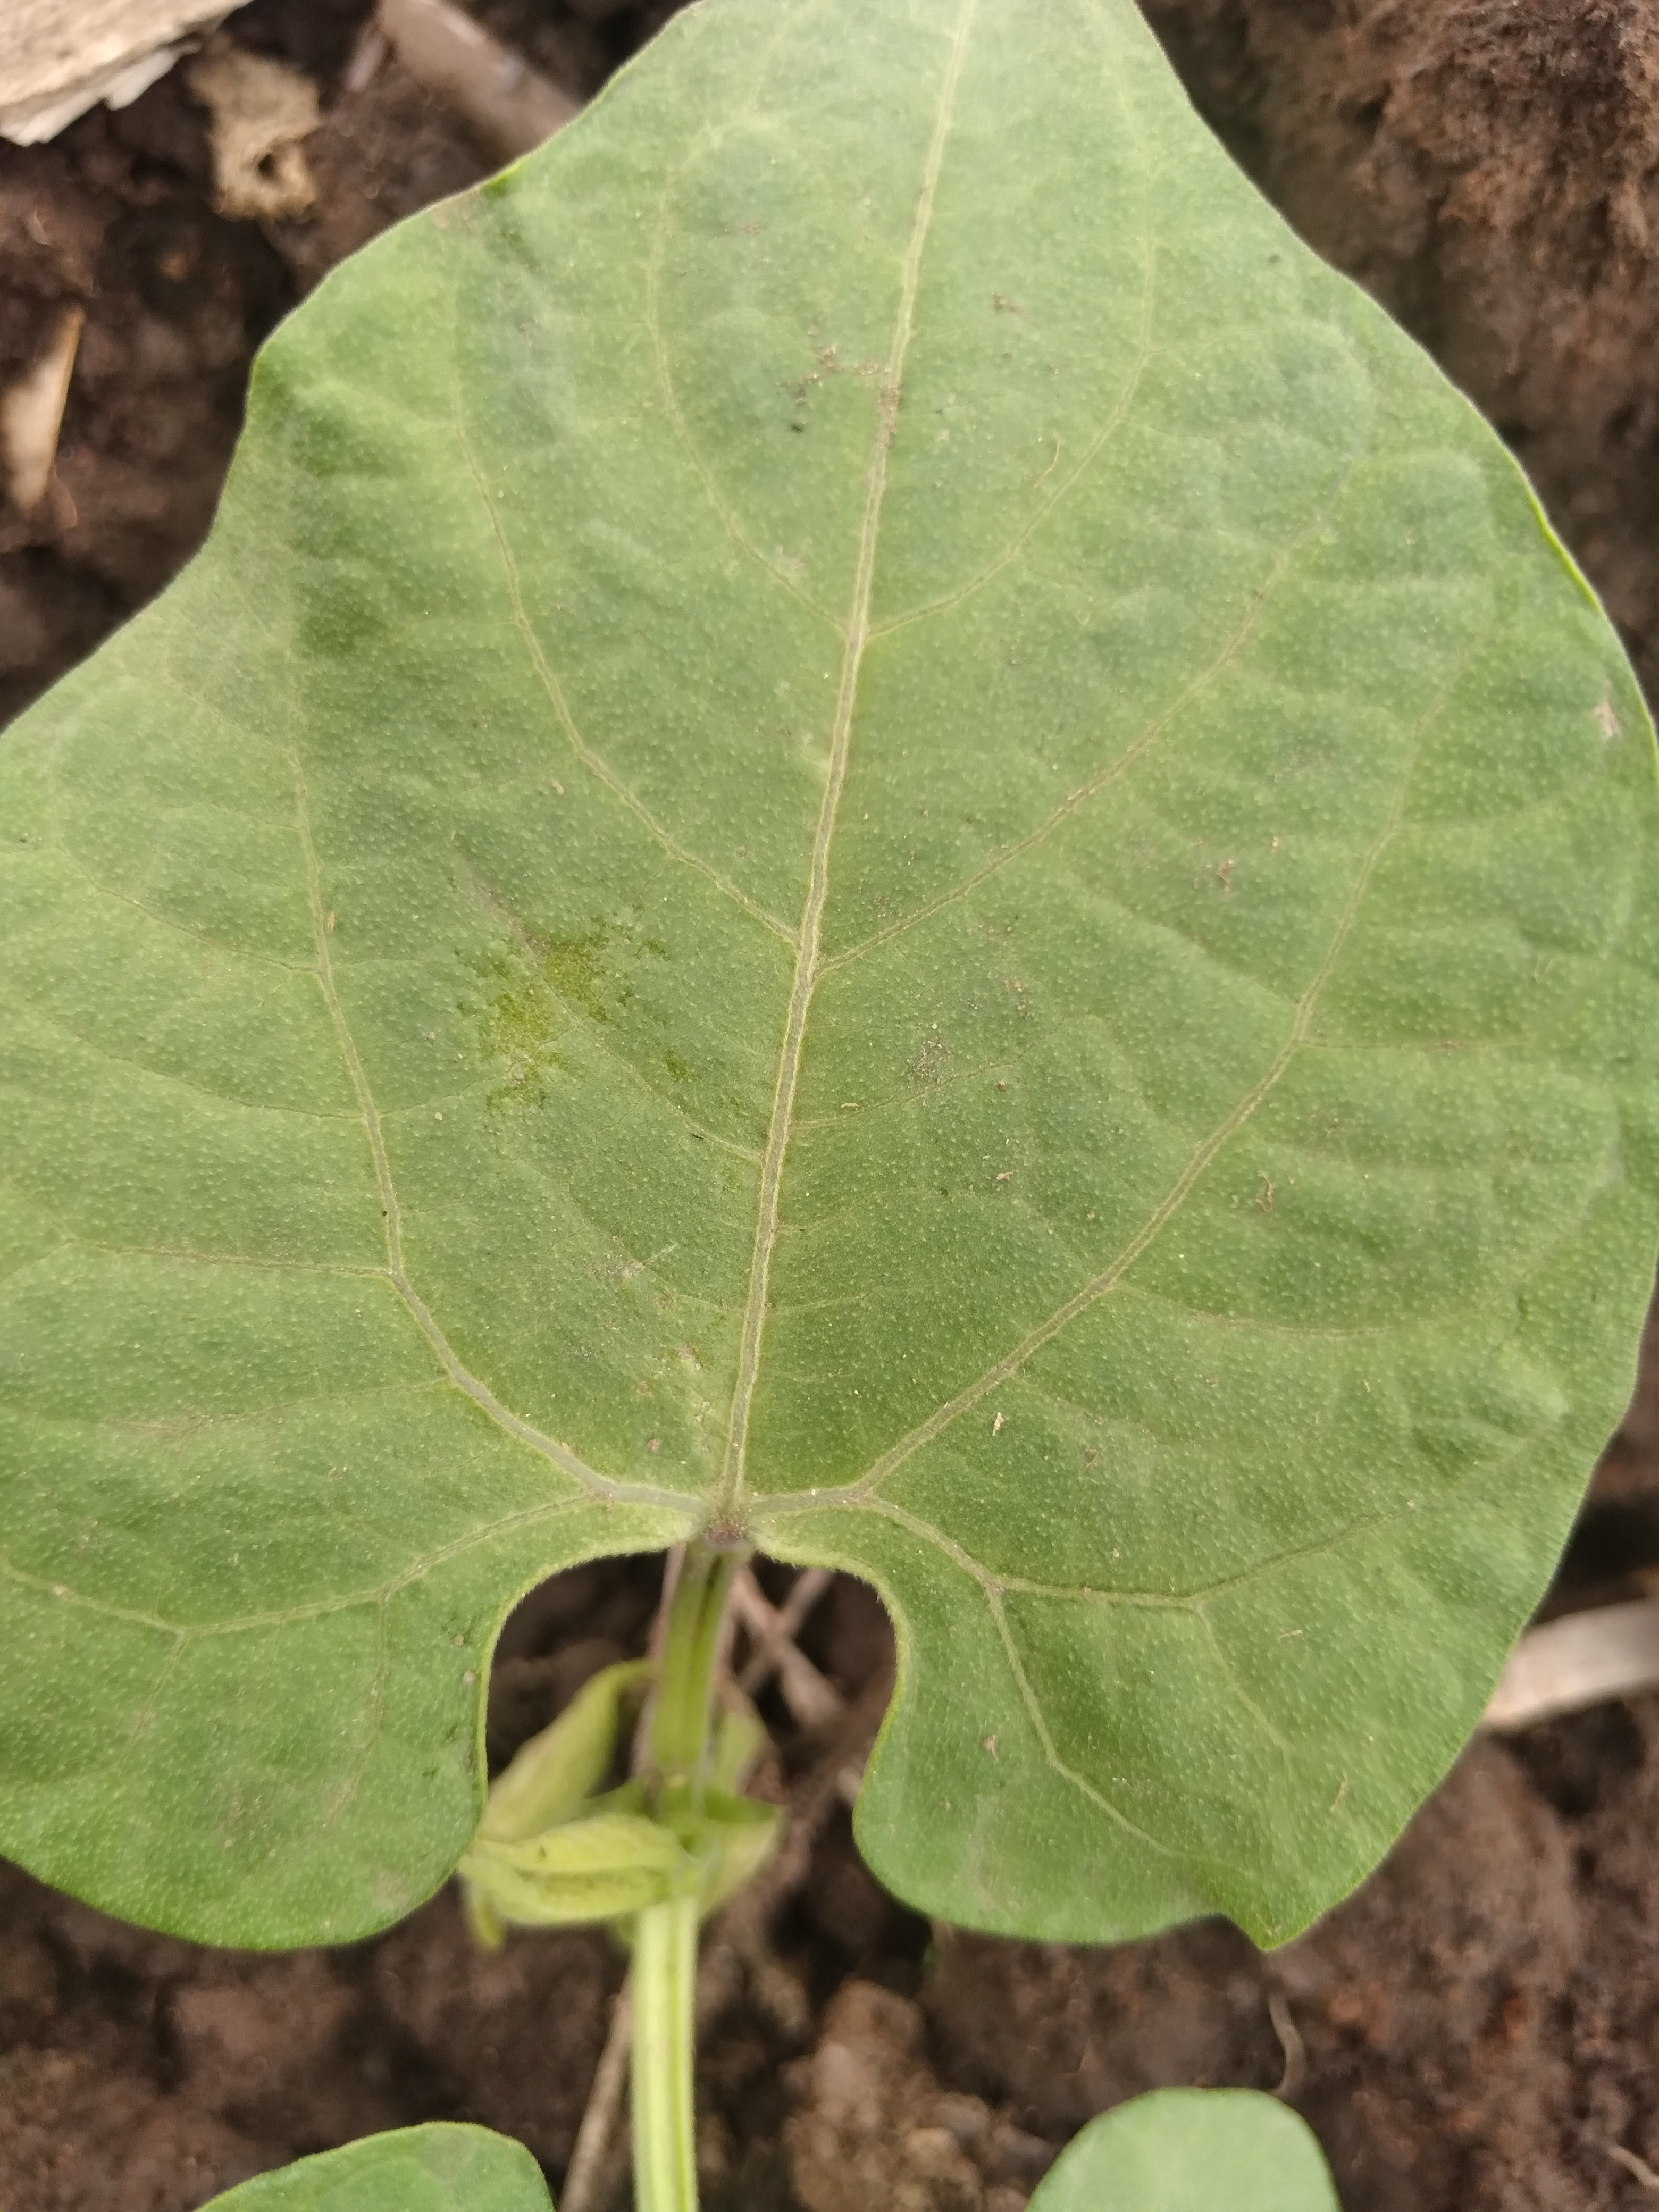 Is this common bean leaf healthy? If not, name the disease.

healthy
